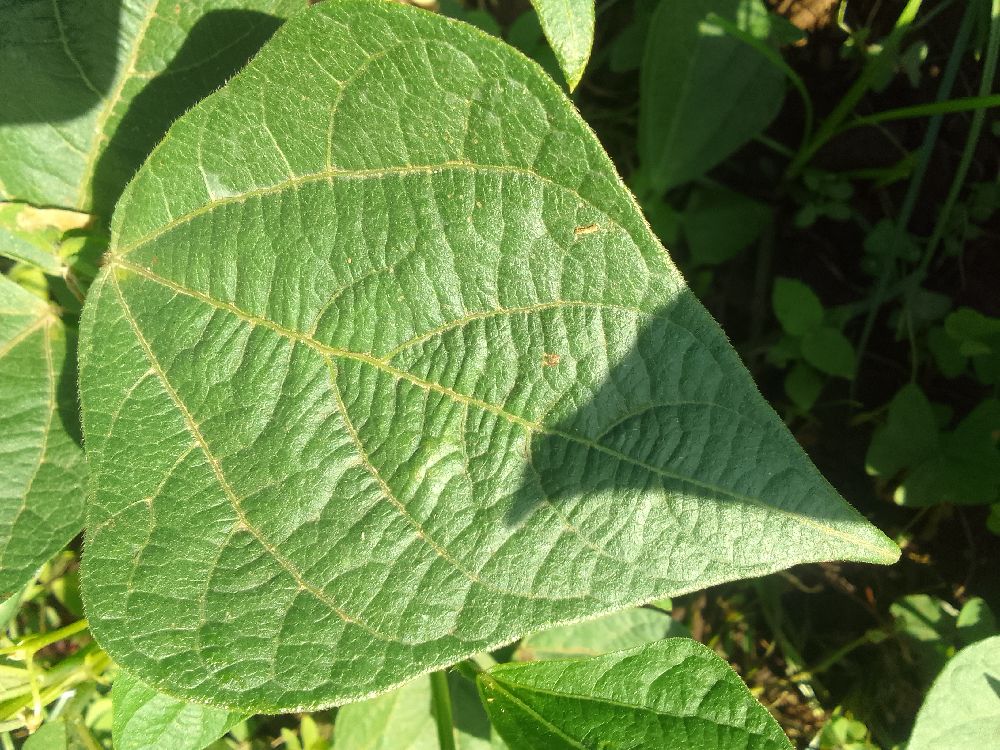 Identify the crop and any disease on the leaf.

common bean, healthy
